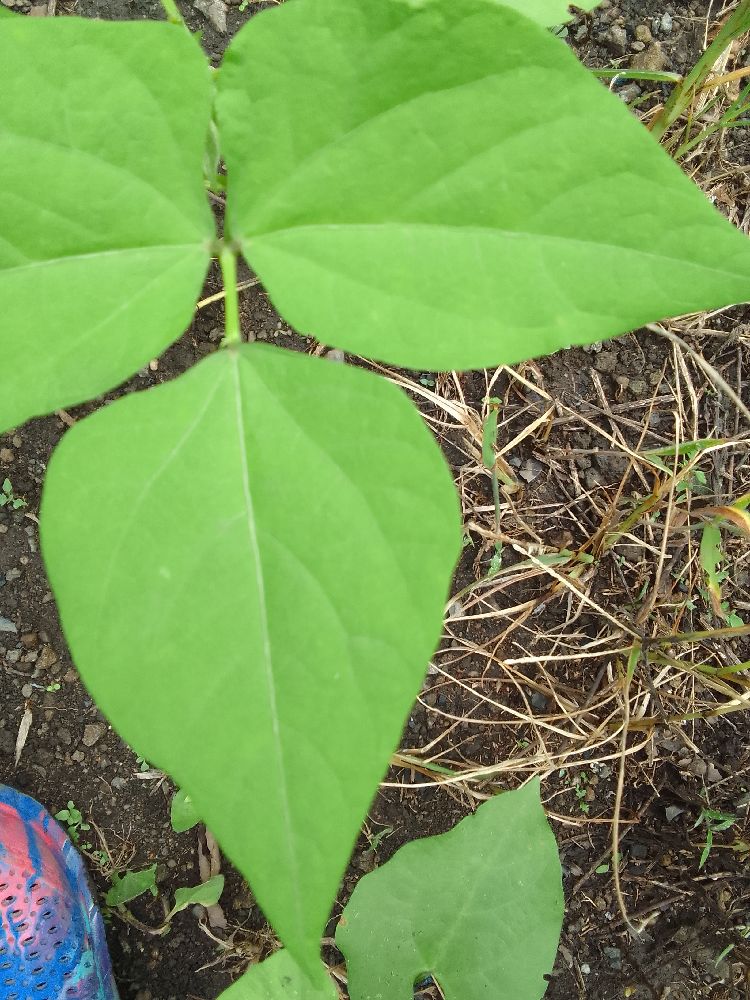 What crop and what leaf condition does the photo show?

common bean, healthy
